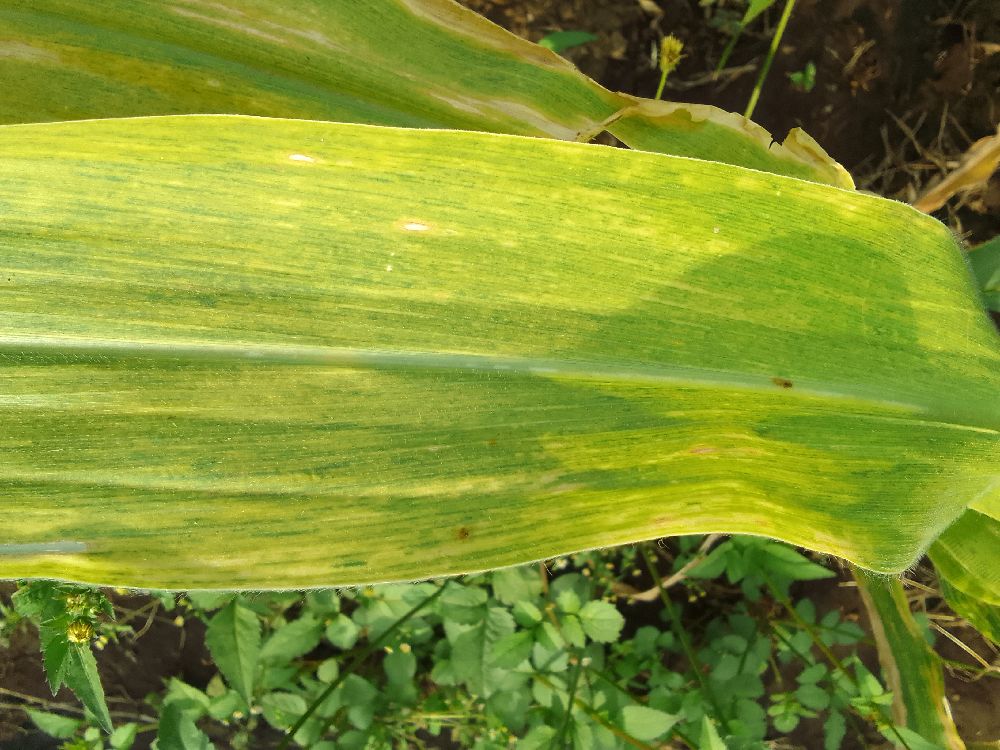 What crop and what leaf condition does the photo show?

maize, maize lethal necrosis
